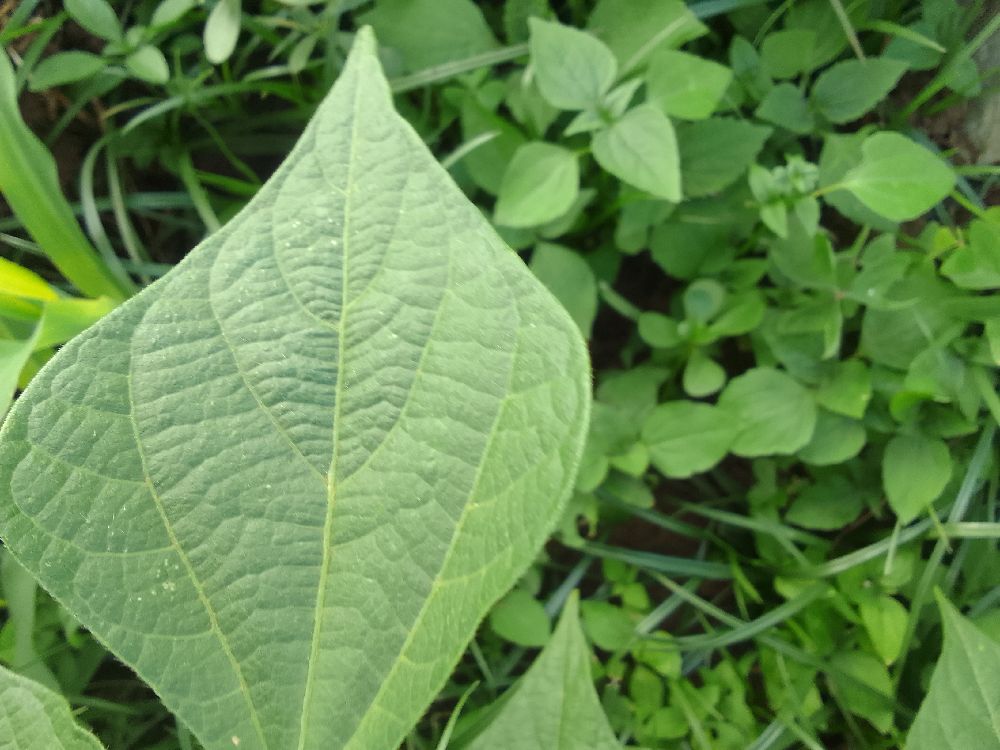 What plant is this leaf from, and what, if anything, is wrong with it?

common bean, healthy
